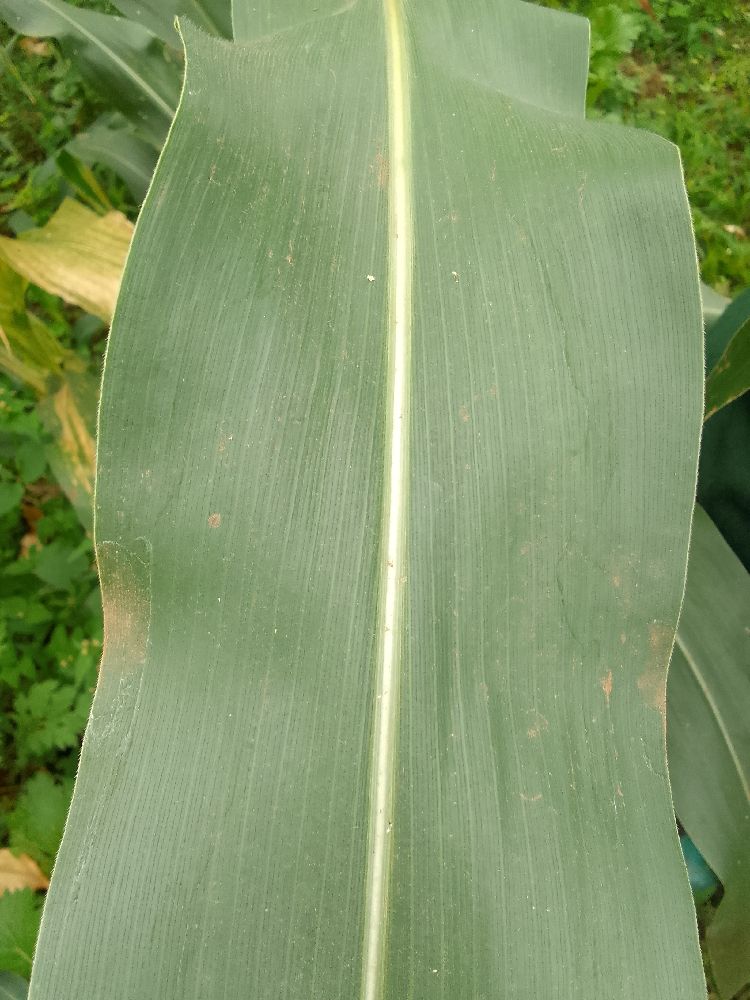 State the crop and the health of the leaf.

maize, healthy
